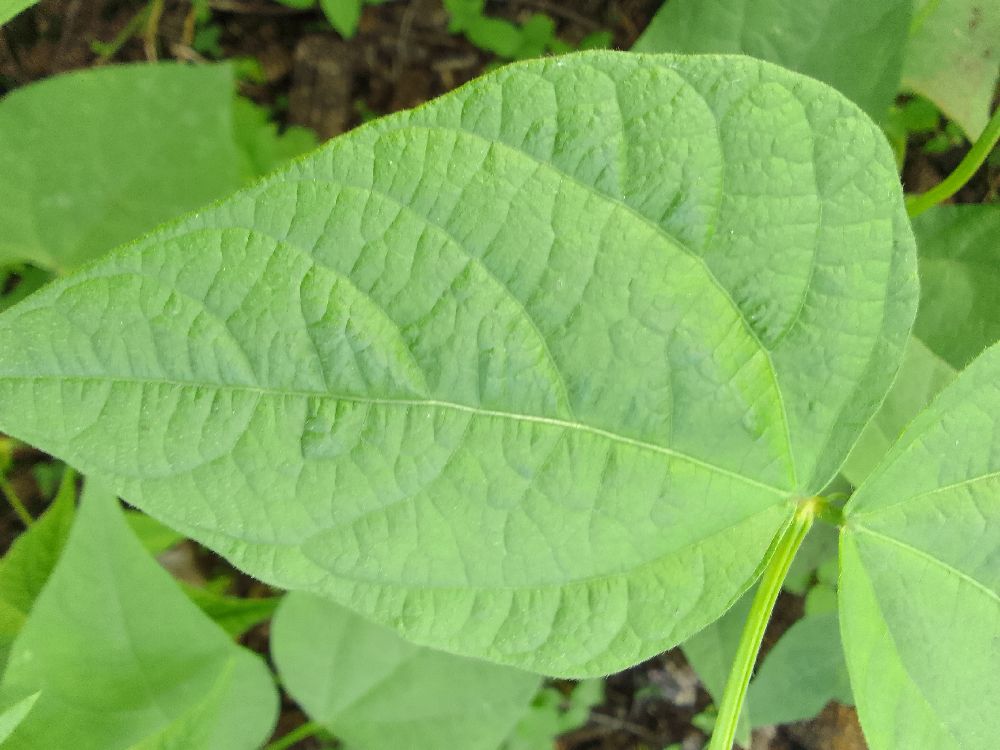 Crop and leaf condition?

common bean, healthy
